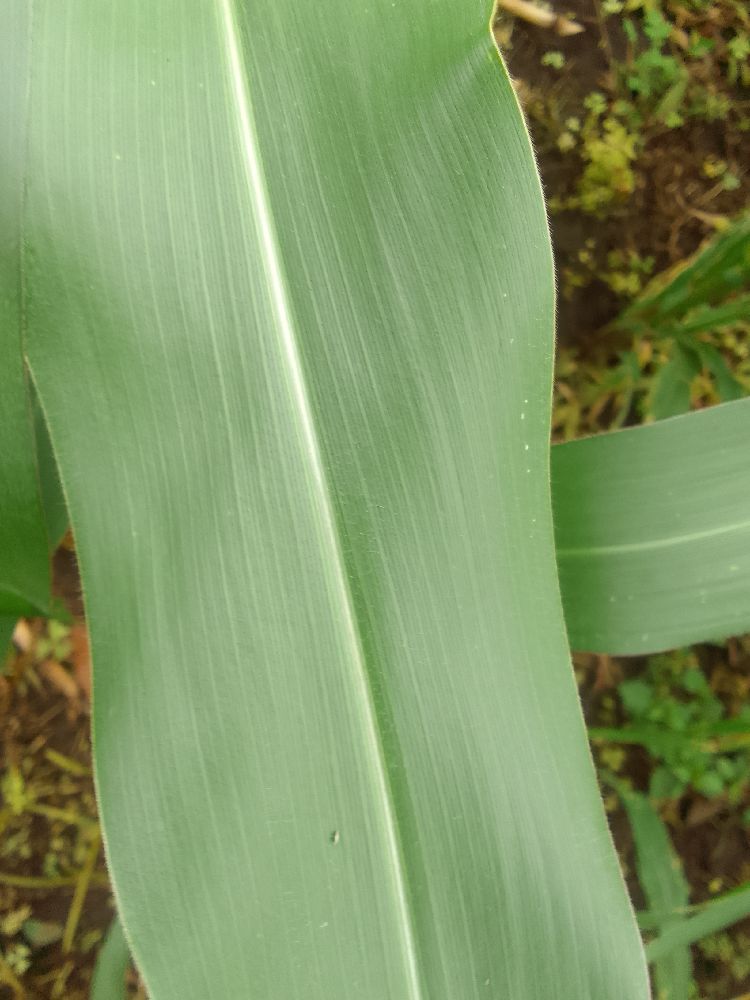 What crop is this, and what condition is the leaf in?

maize, healthy
